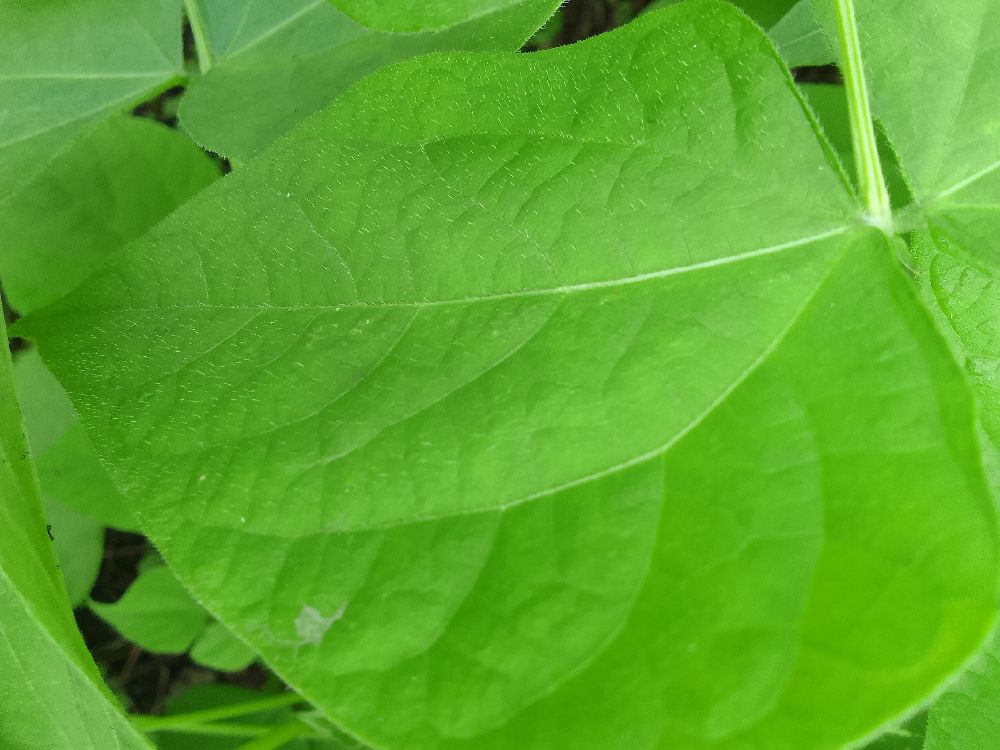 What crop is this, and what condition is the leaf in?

common bean, healthy
